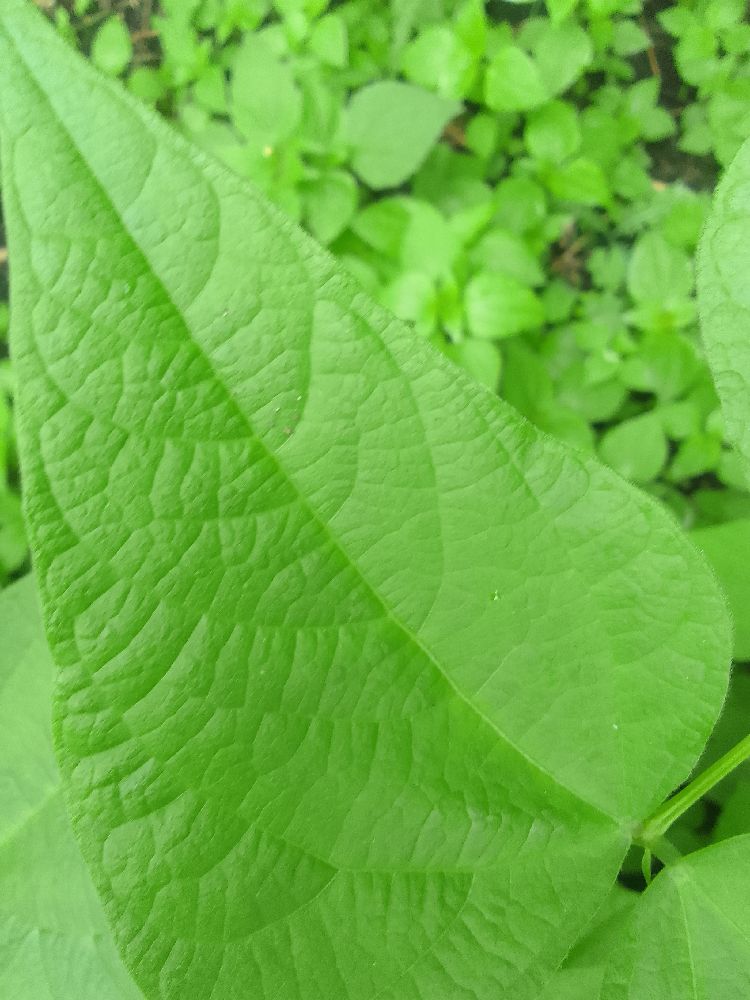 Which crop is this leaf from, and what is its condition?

common bean, healthy
